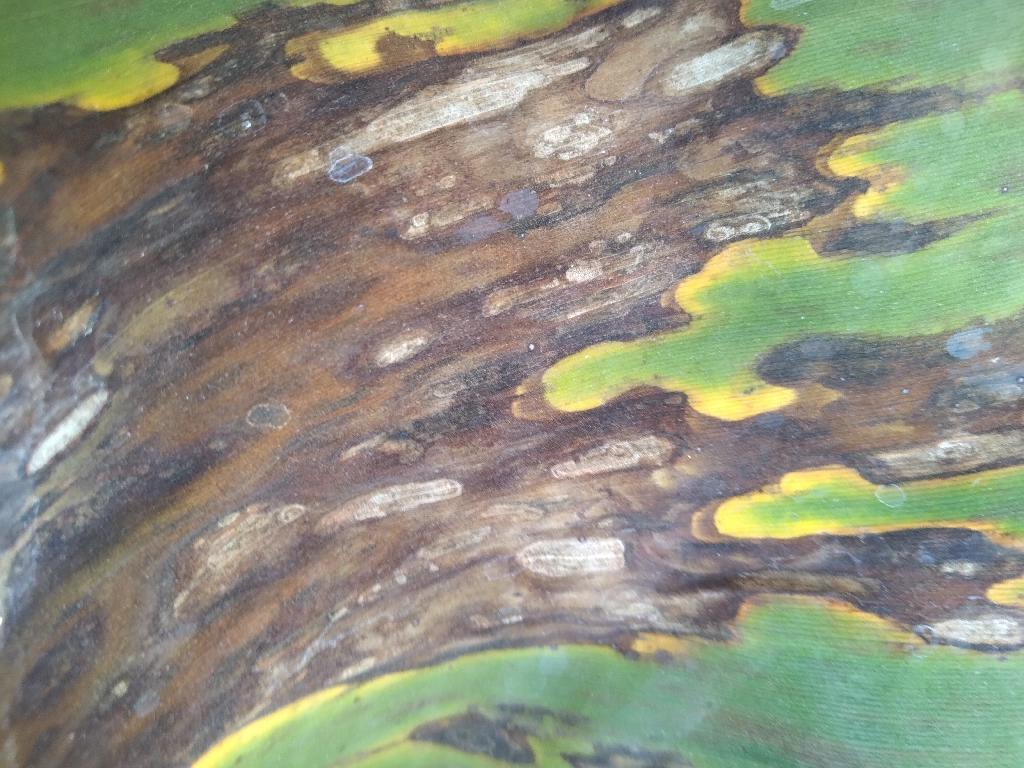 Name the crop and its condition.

banana, black sigatoka
